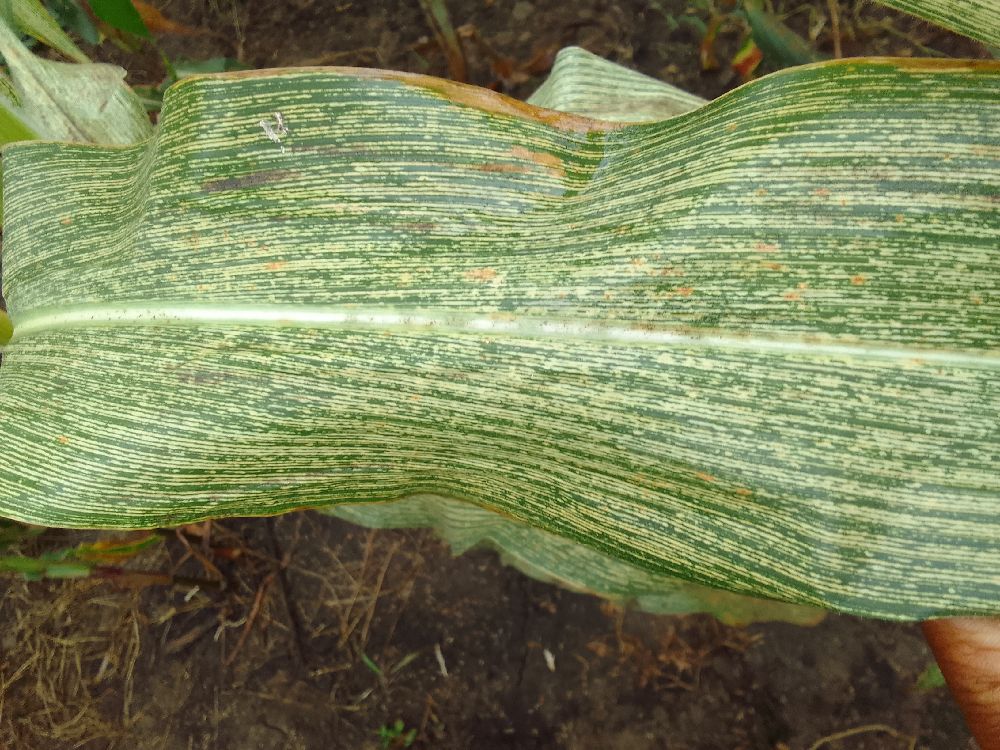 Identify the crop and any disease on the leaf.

maize, maize streak virus
